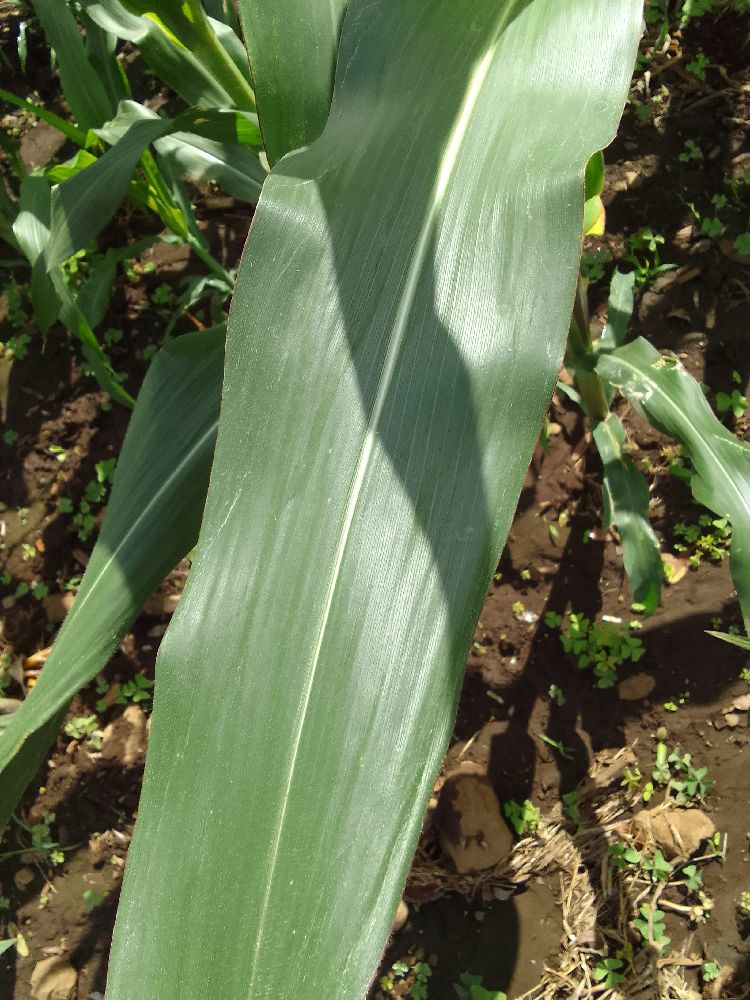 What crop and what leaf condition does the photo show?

maize, healthy
